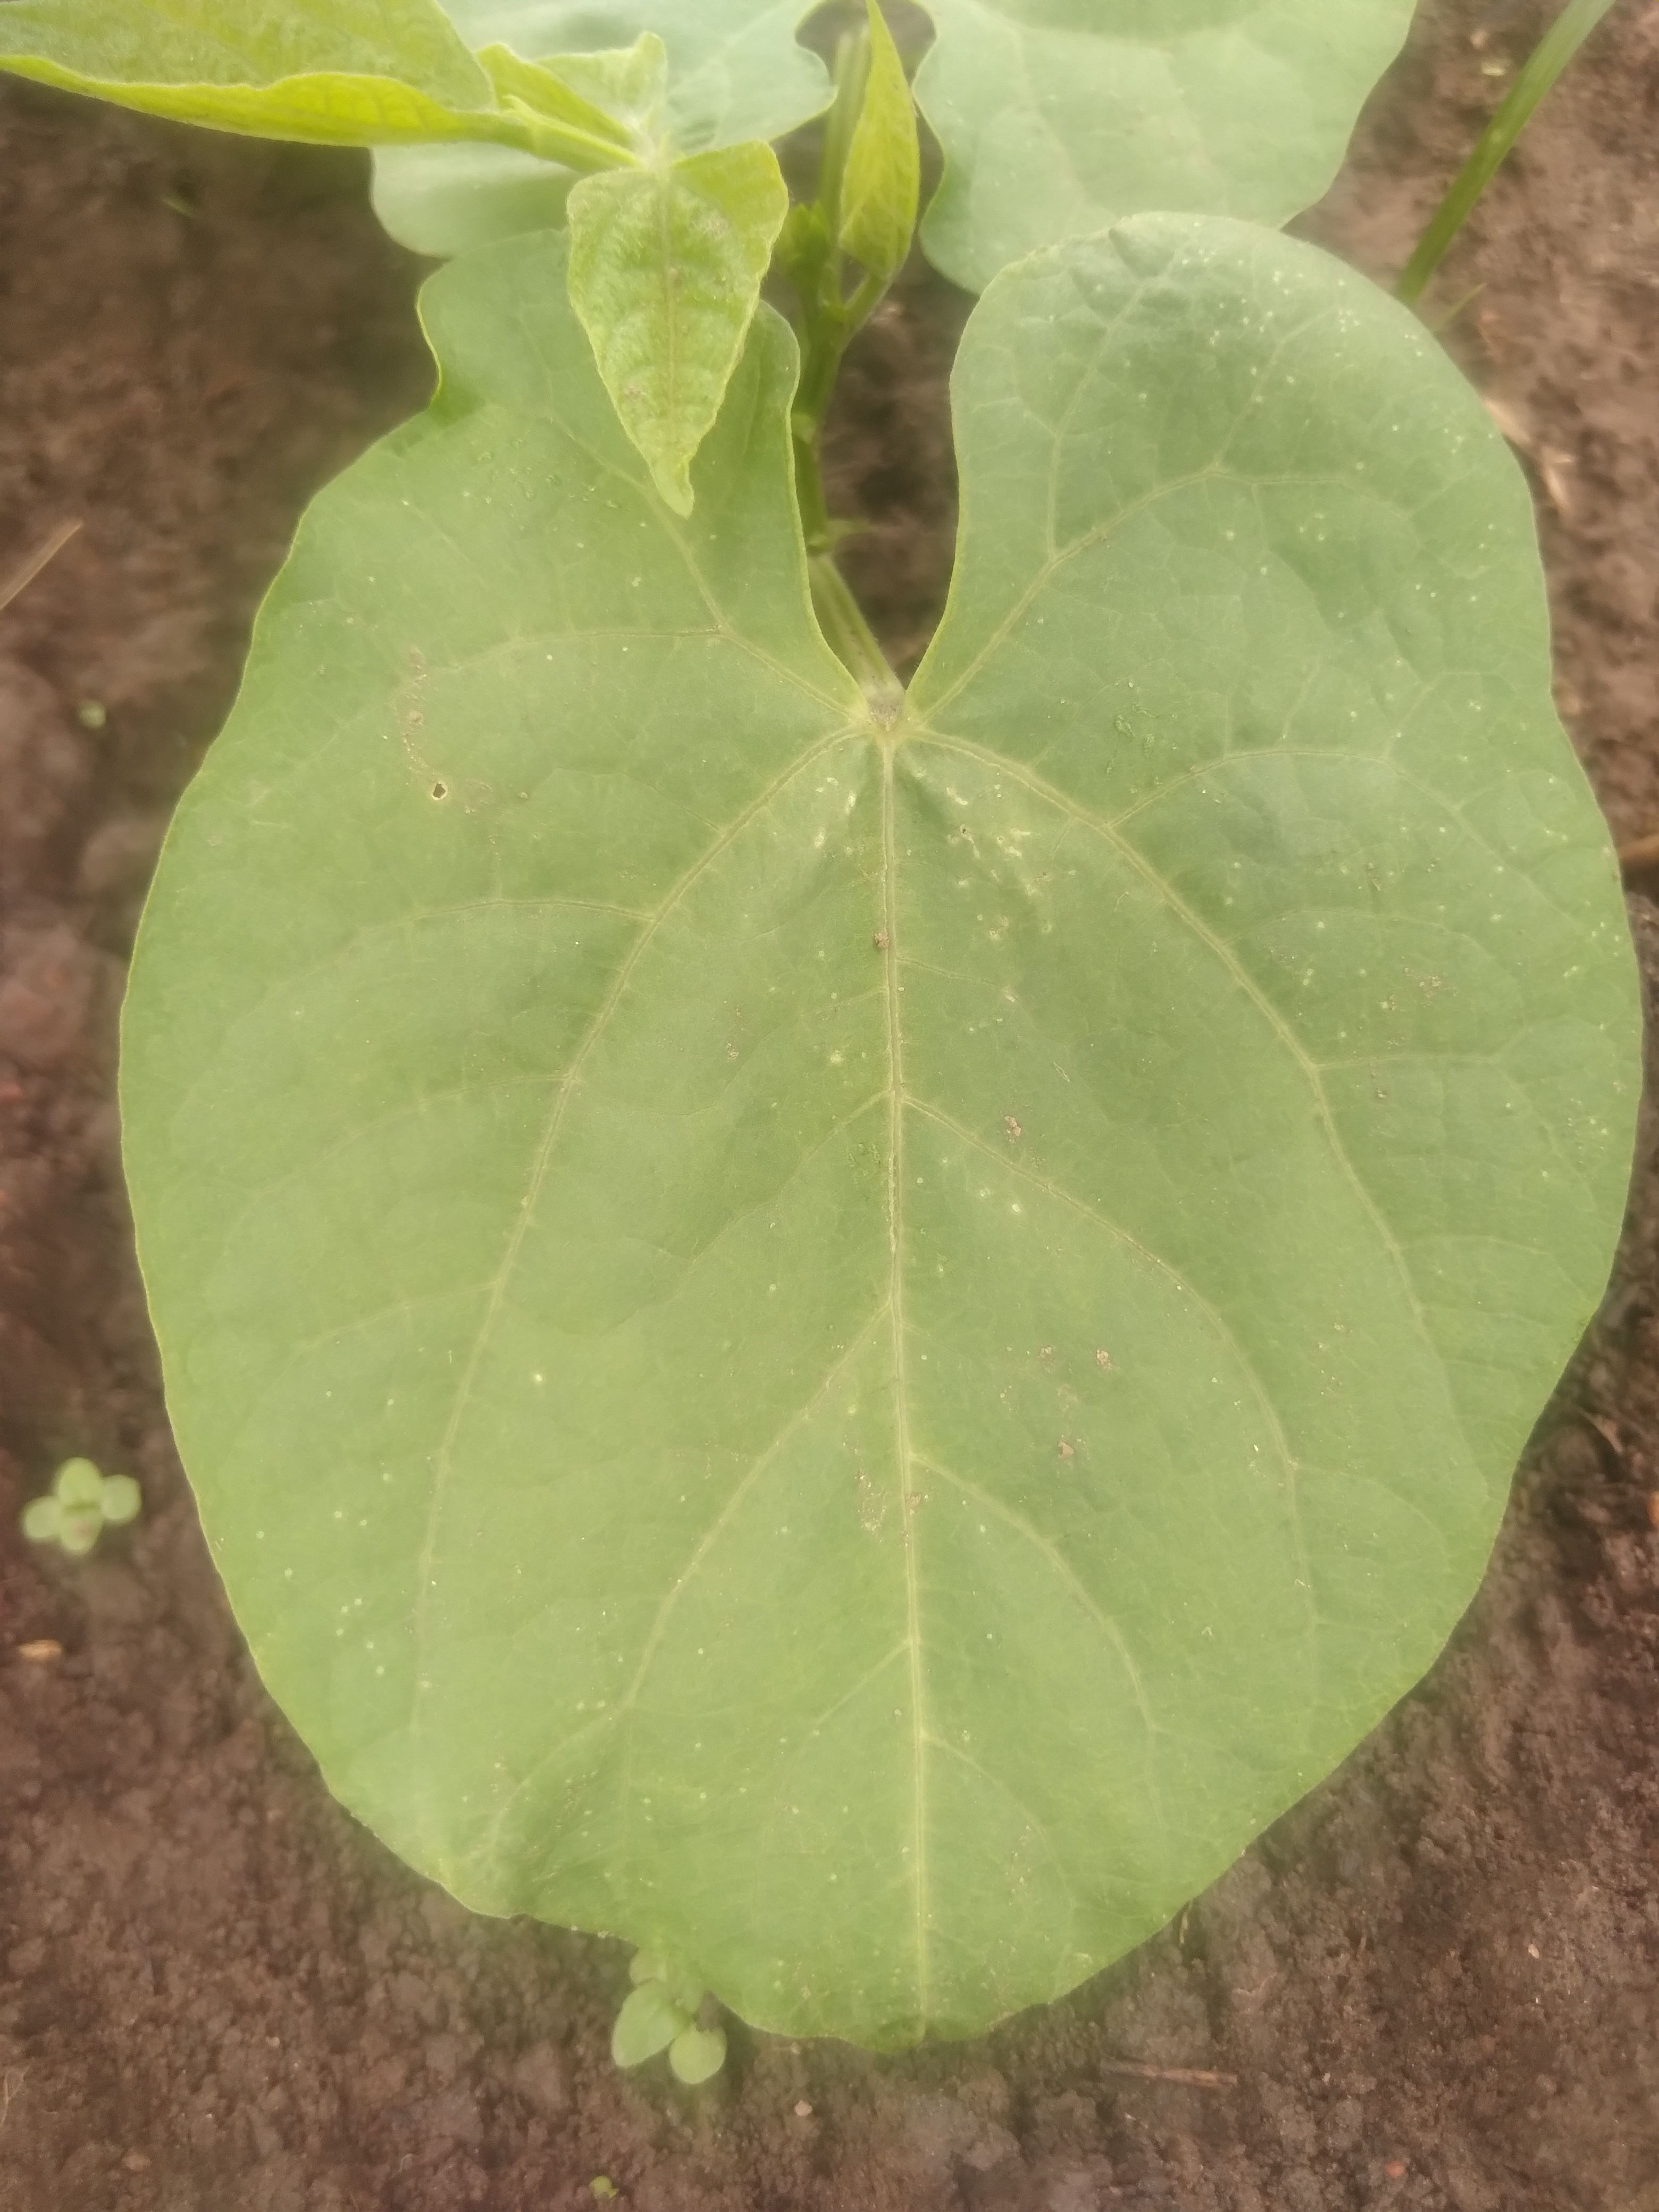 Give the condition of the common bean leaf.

healthy
